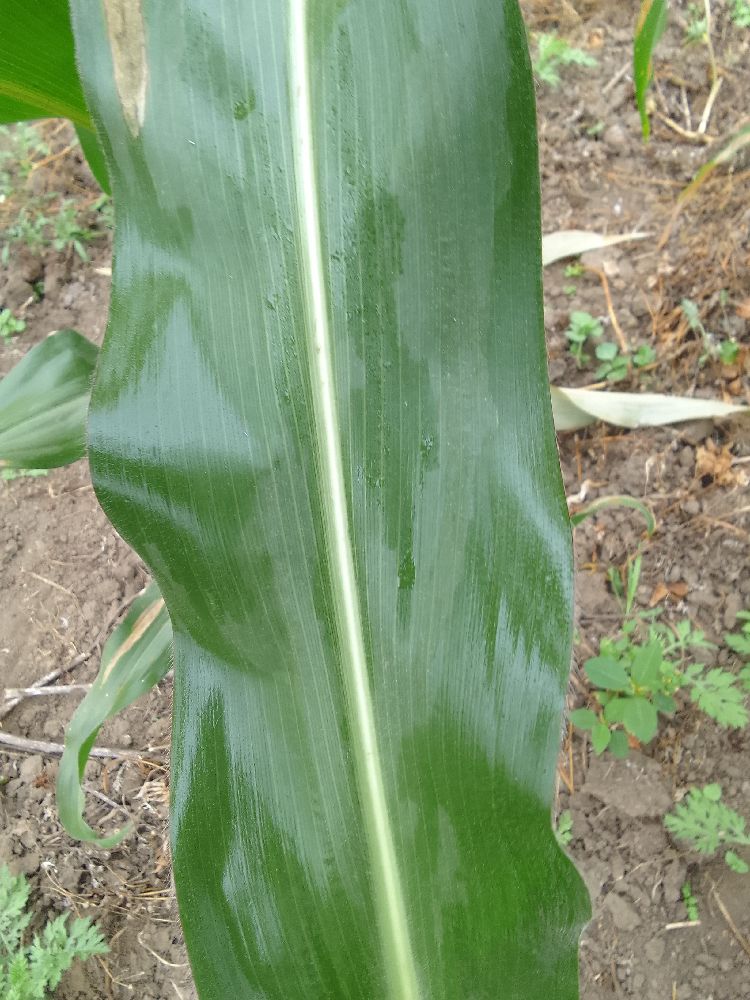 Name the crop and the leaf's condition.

maize, healthy
